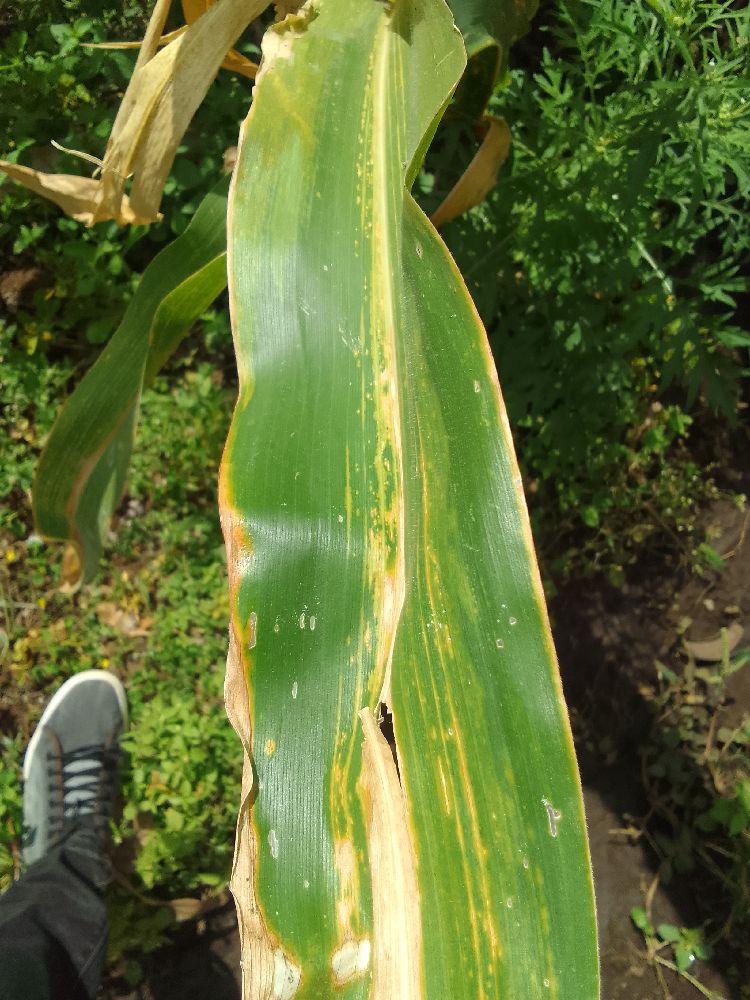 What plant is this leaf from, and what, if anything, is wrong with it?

maize, maize lethal necrosis
